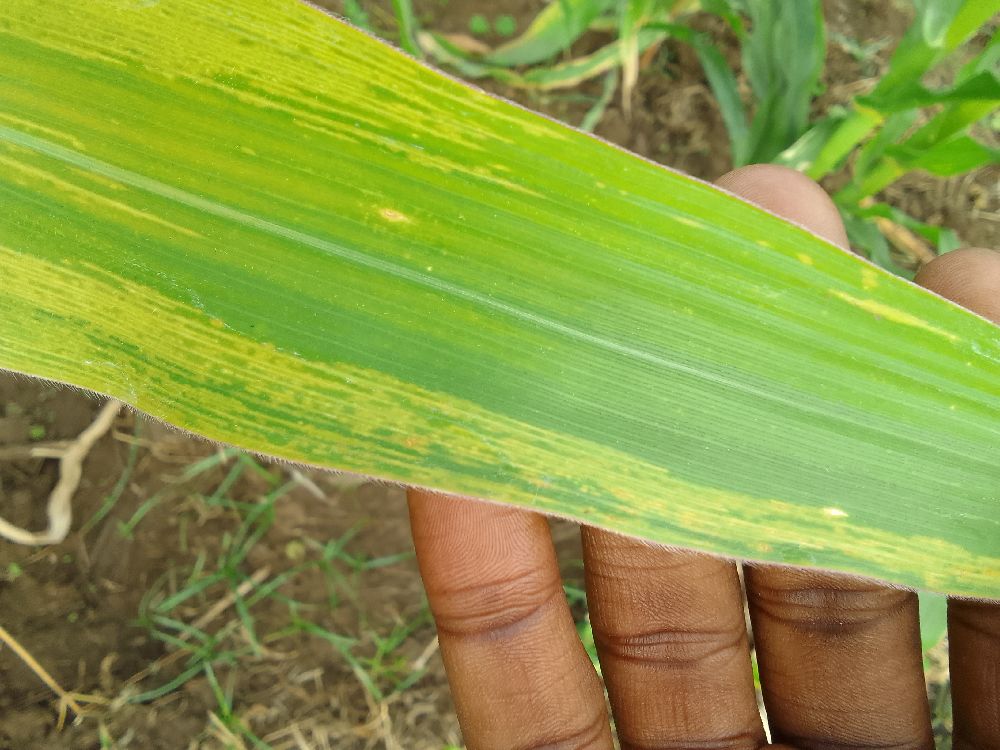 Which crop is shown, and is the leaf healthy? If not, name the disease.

maize, maize lethal necrosis
